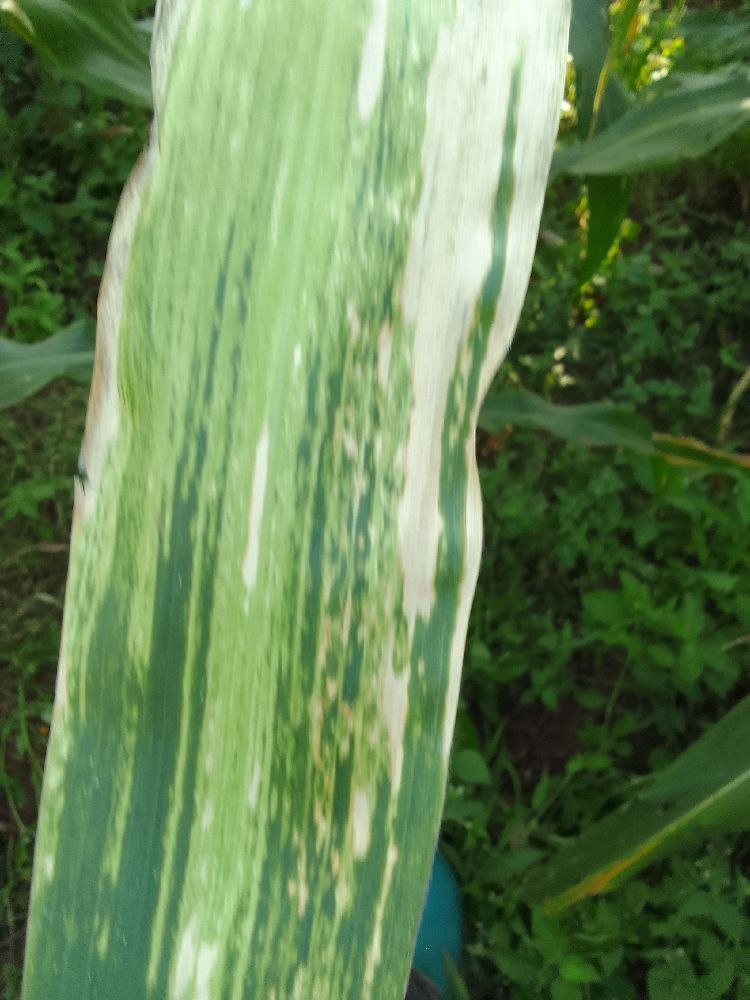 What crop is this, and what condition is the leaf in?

maize, maize lethal necrosis
